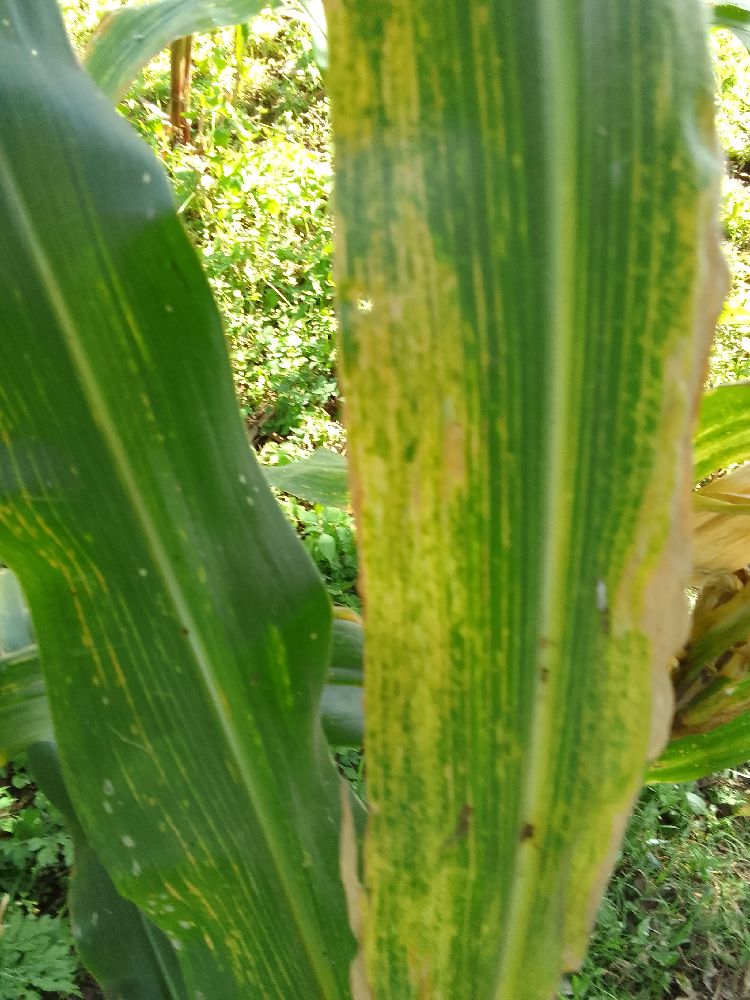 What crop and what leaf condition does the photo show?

maize, maize lethal necrosis
